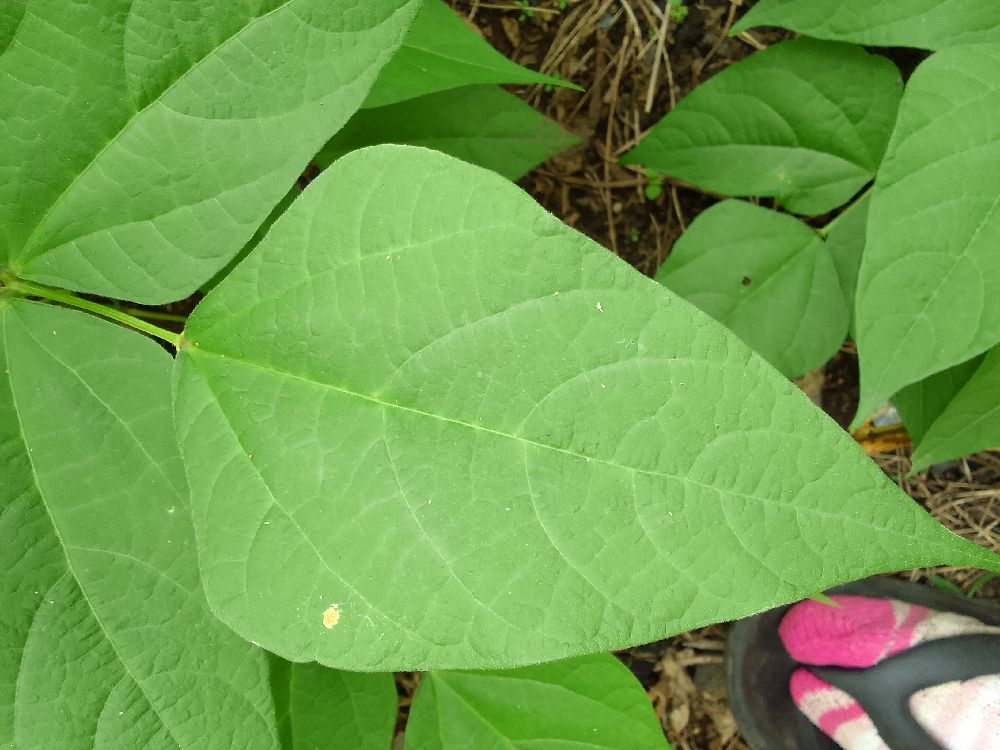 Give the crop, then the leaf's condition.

common bean, healthy
